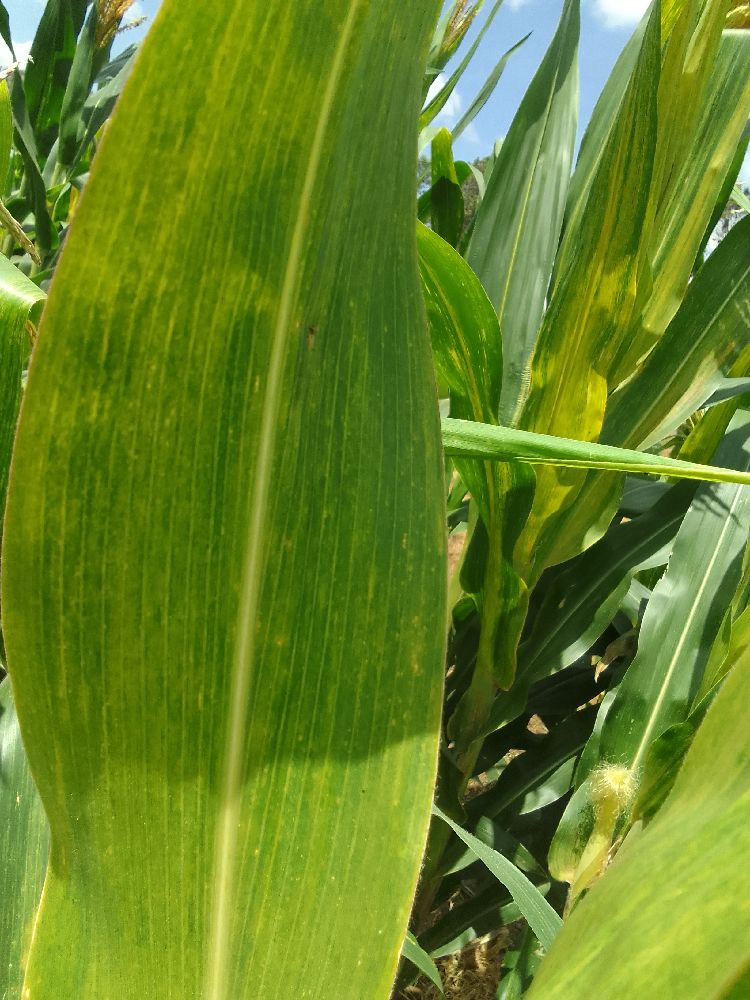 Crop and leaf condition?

maize, maize lethal necrosis
